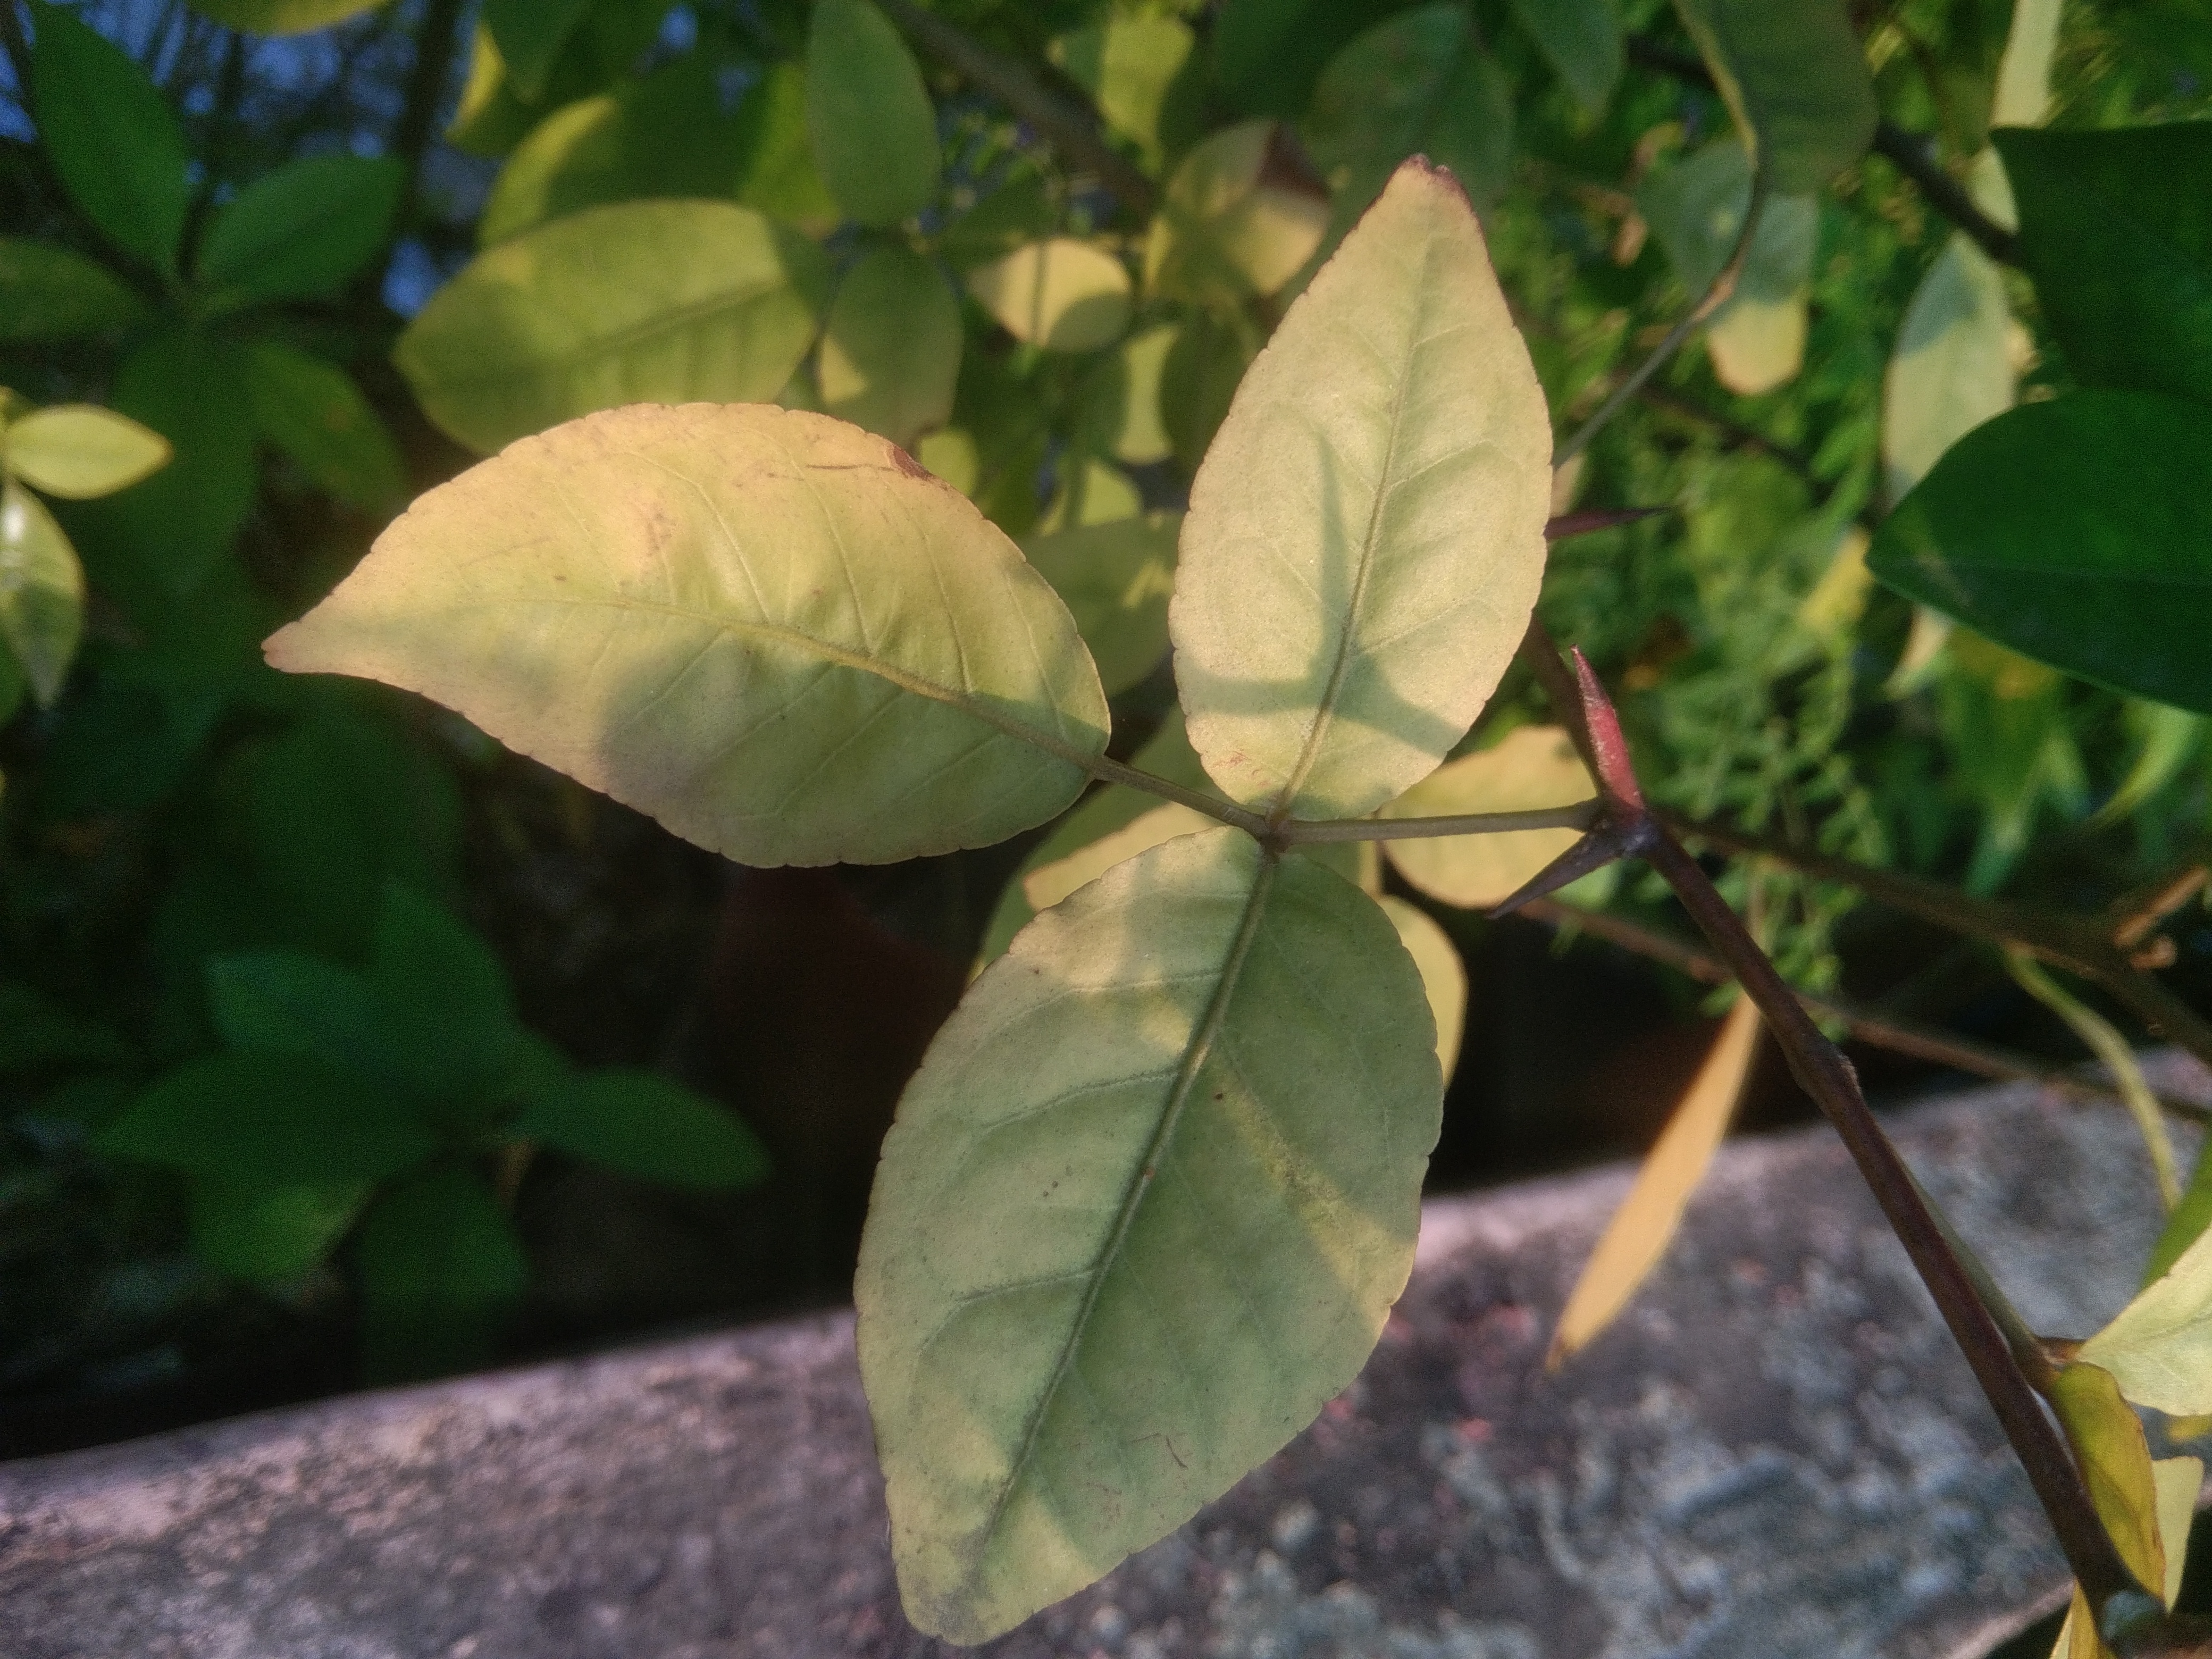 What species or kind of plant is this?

wood apple
